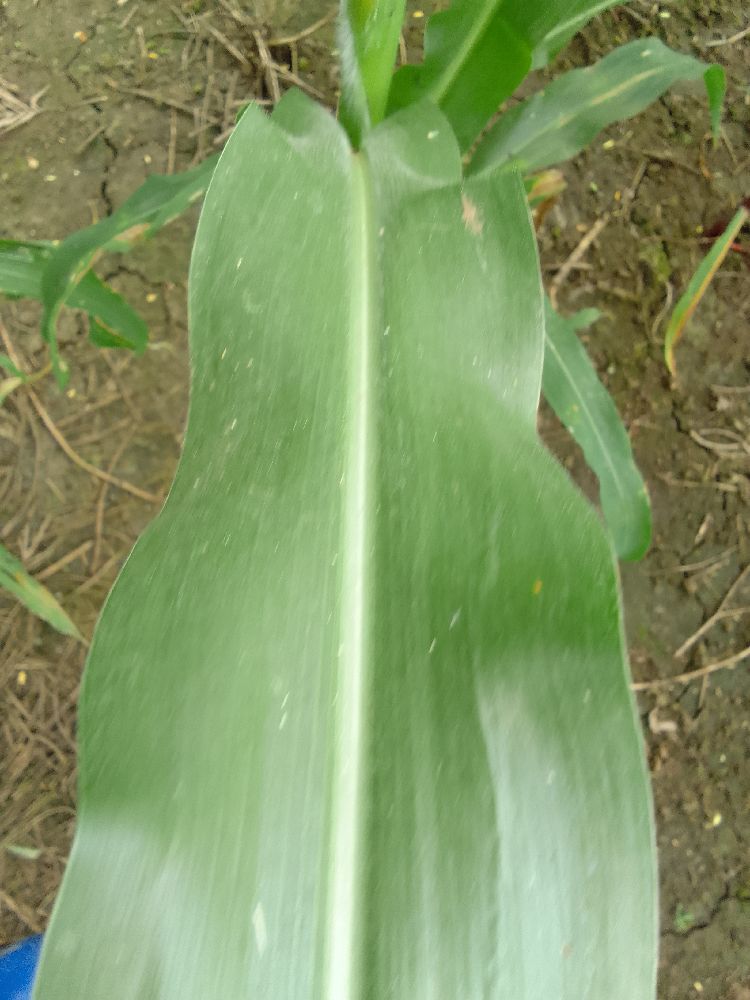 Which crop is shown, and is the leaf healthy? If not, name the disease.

maize, healthy
